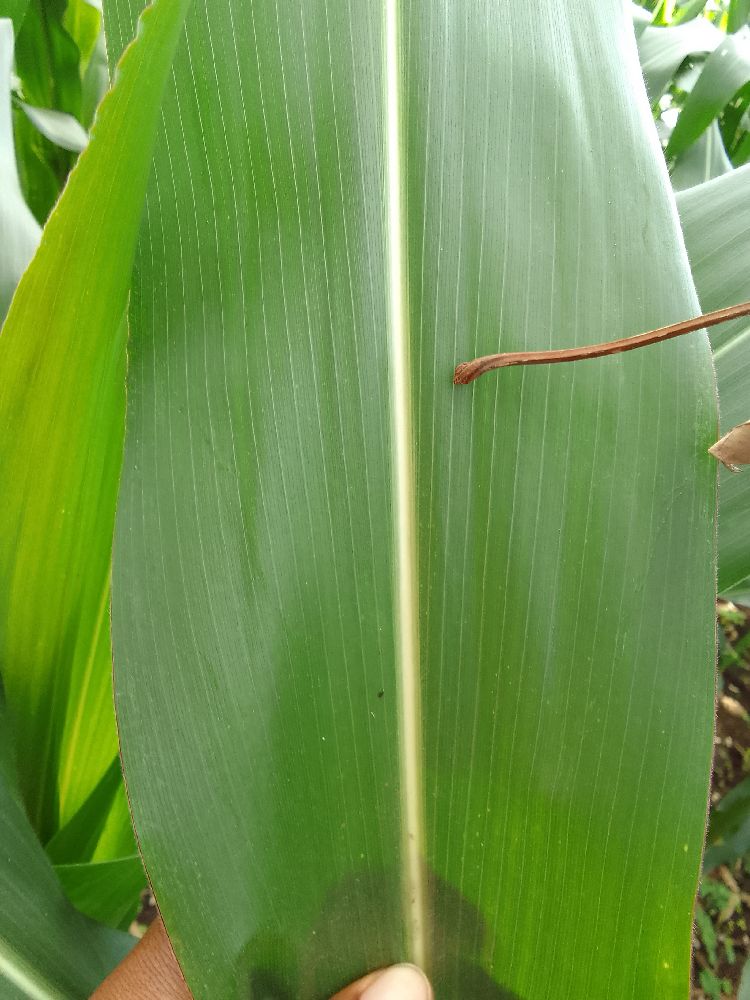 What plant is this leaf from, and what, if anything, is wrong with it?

maize, healthy
